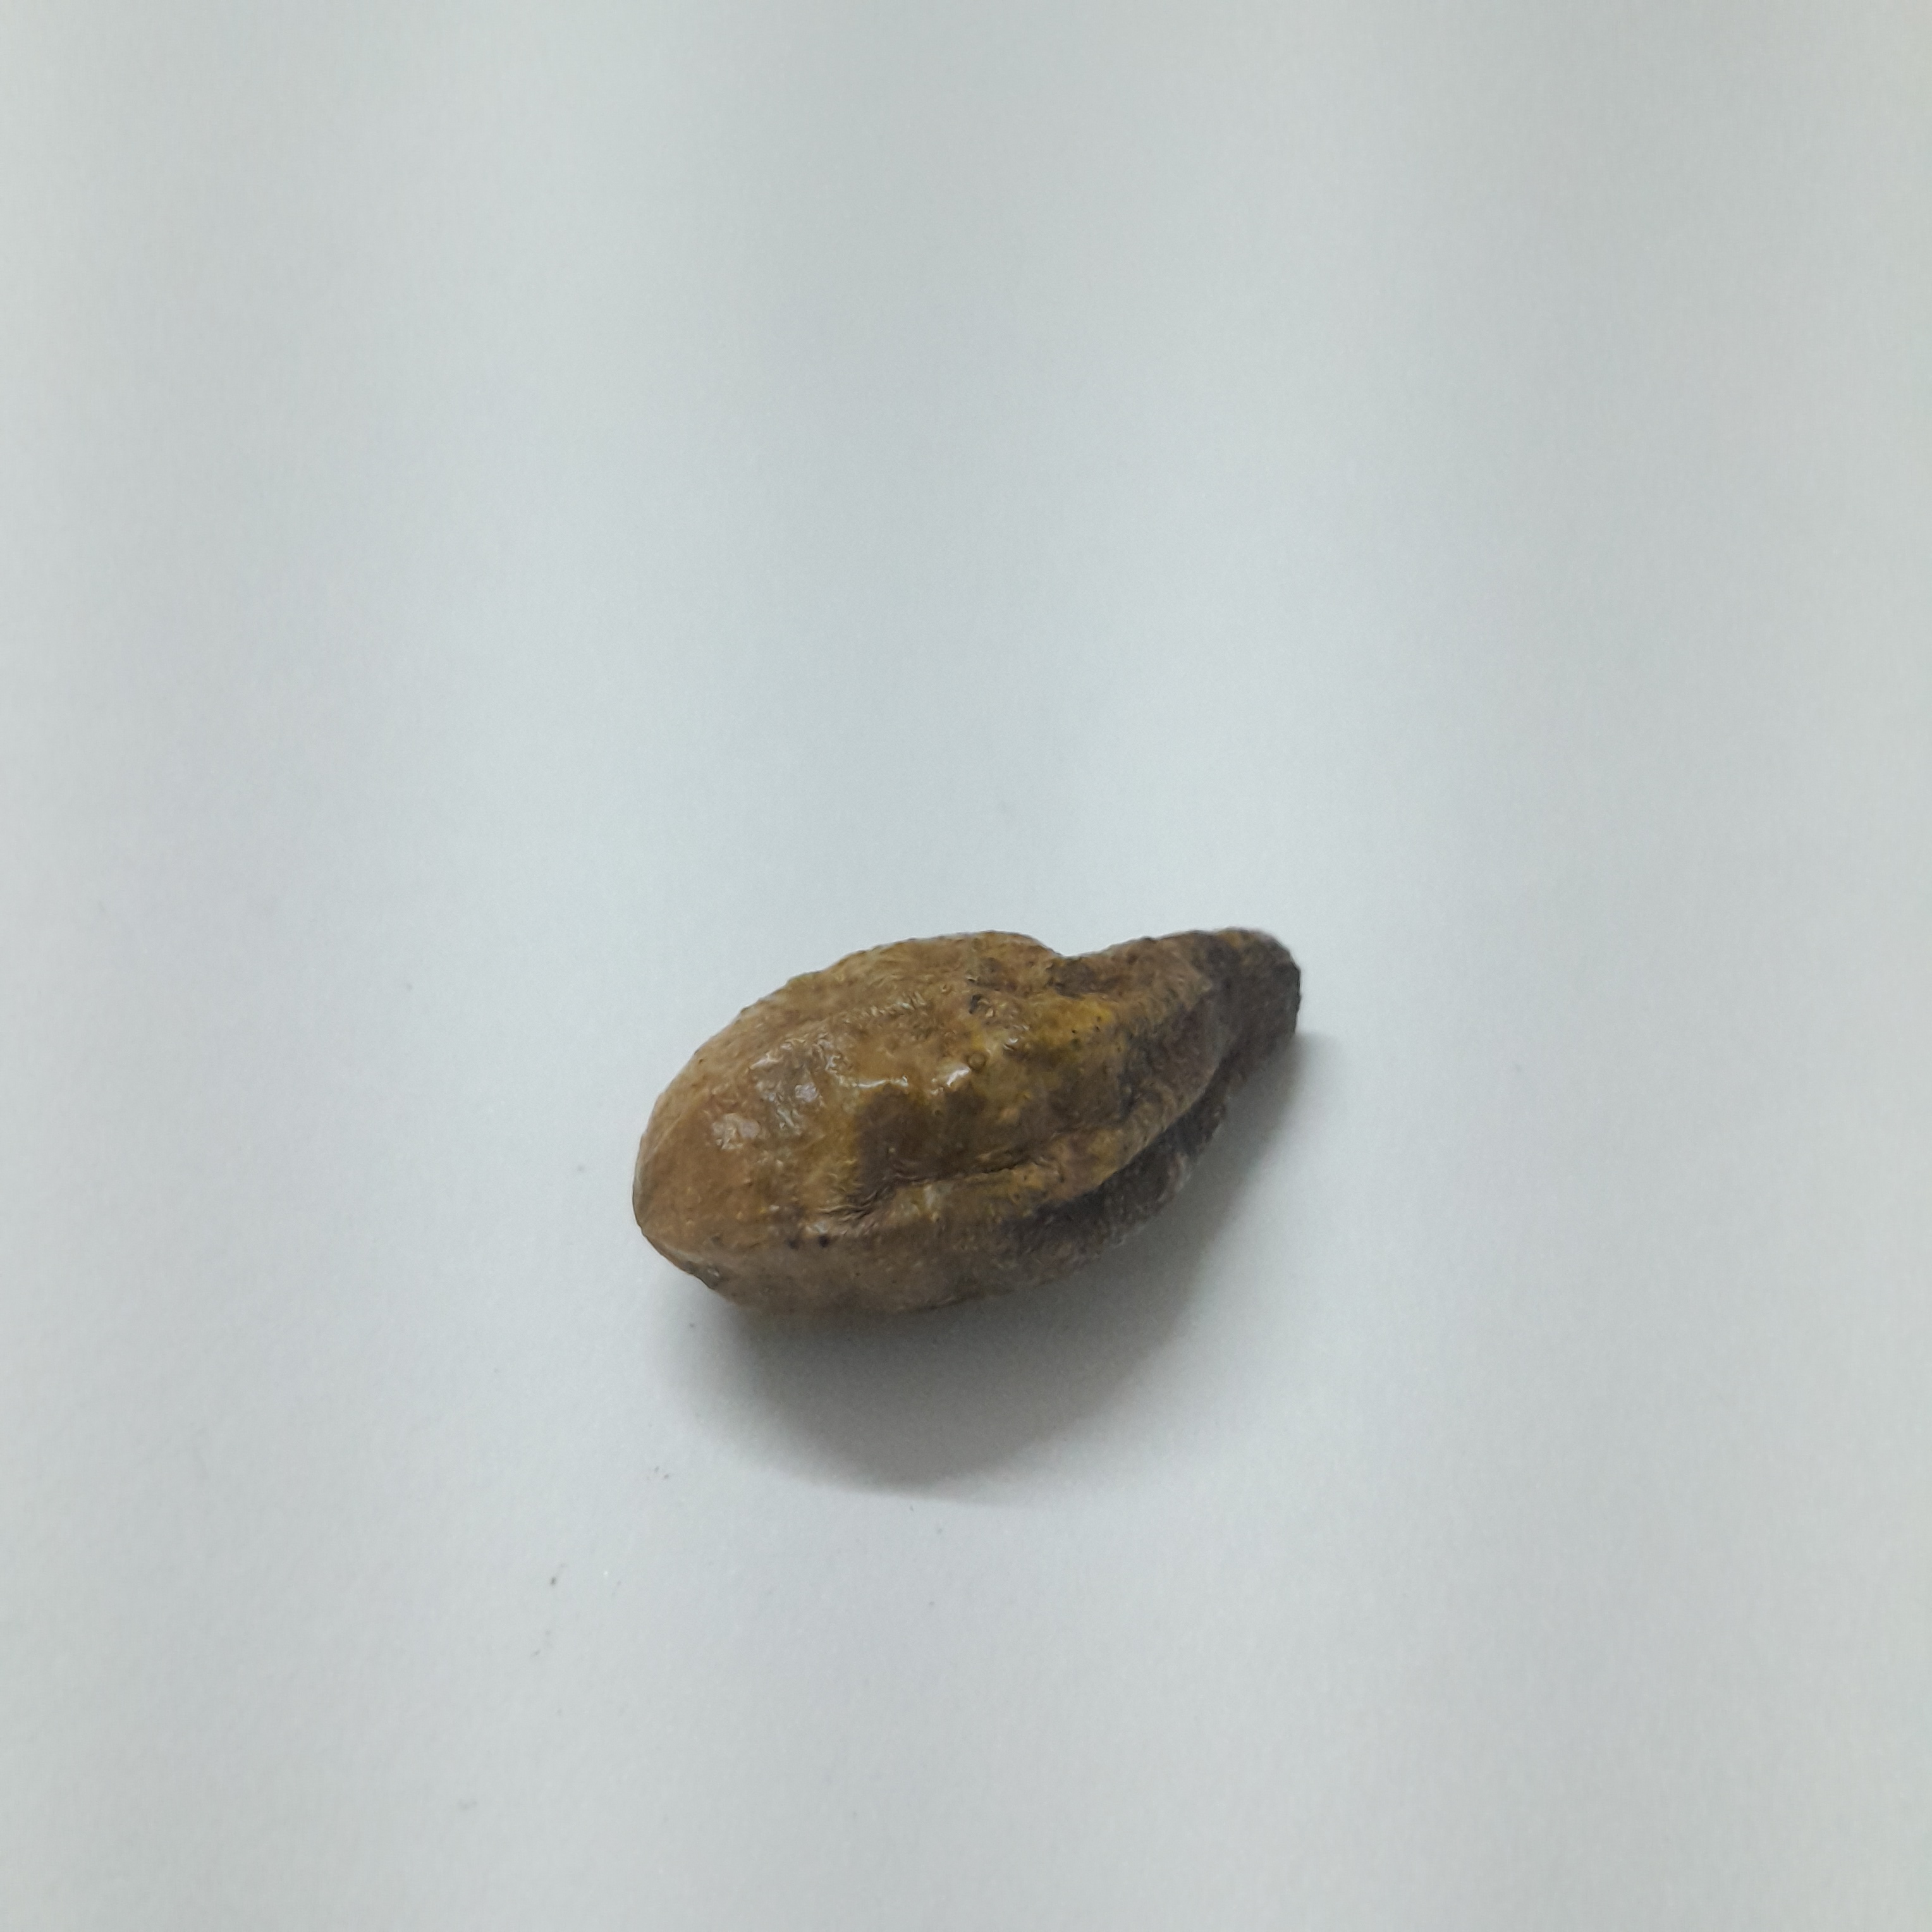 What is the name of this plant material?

hirdaa
